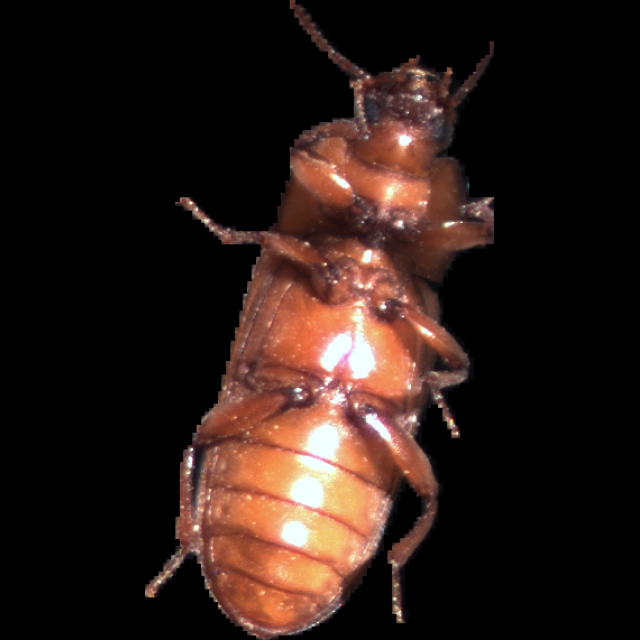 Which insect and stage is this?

mealworm beetle
